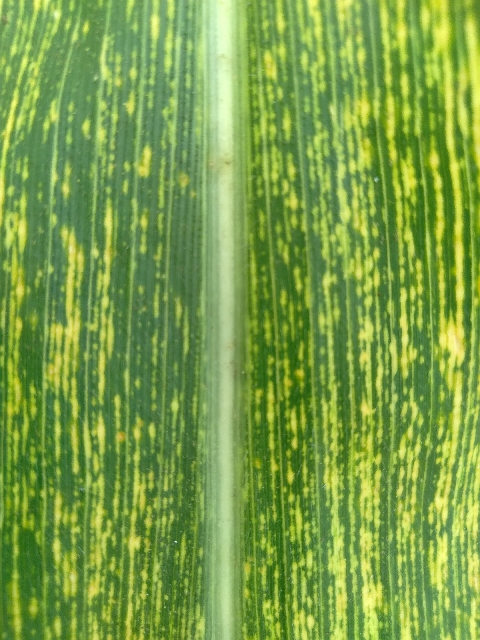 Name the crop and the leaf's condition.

maize, maize streak virus
